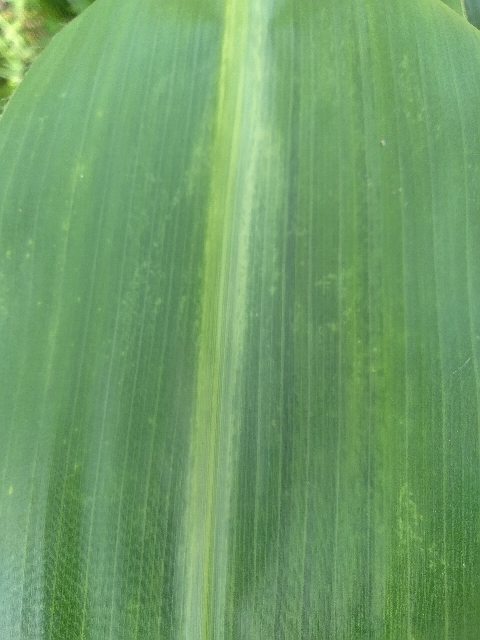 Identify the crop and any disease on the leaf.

maize, maize lethal necrosis
